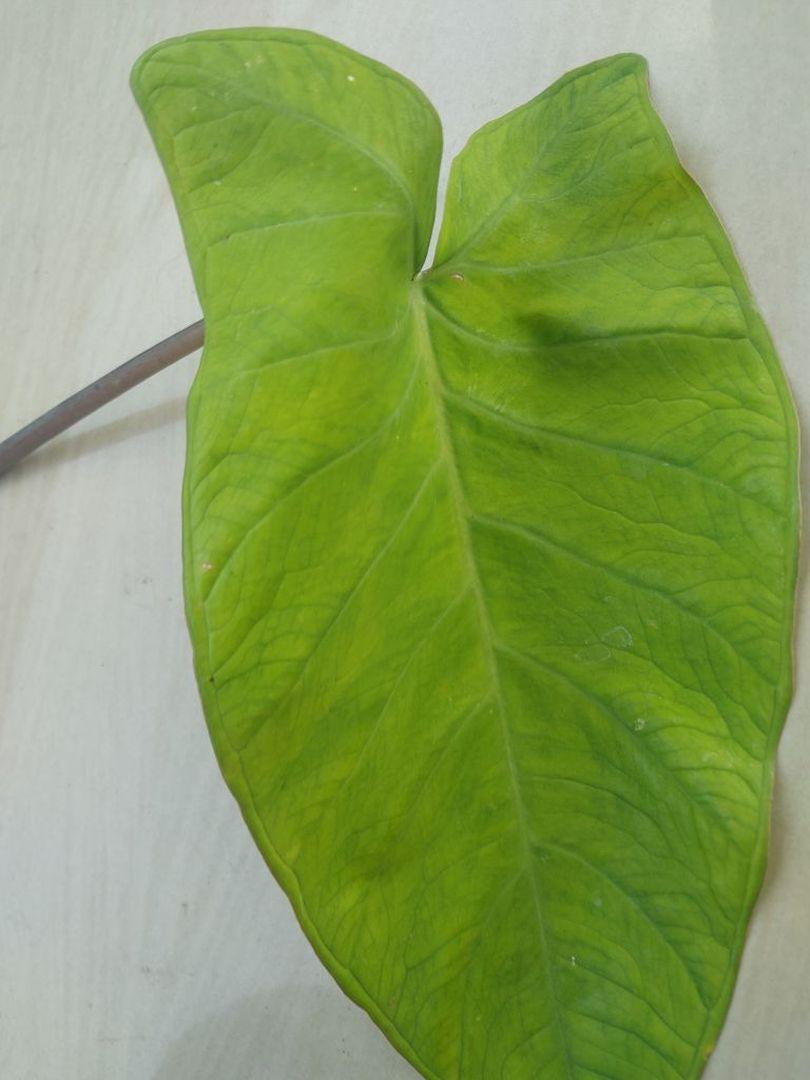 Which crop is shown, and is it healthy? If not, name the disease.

taro, mosaic
